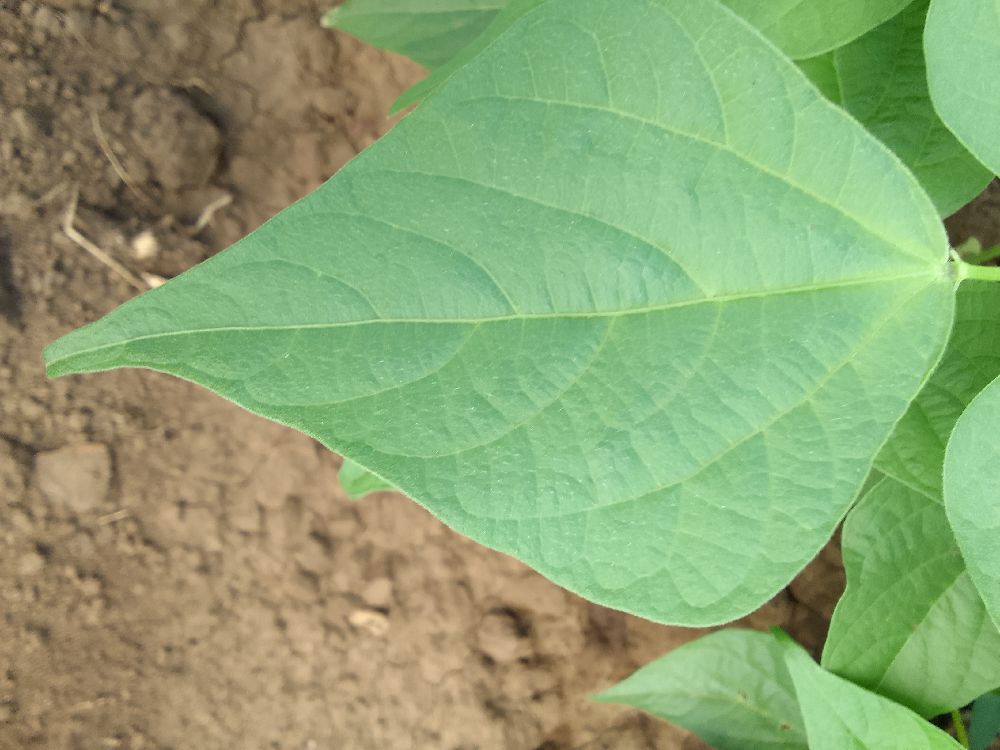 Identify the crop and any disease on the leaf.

common bean, healthy
